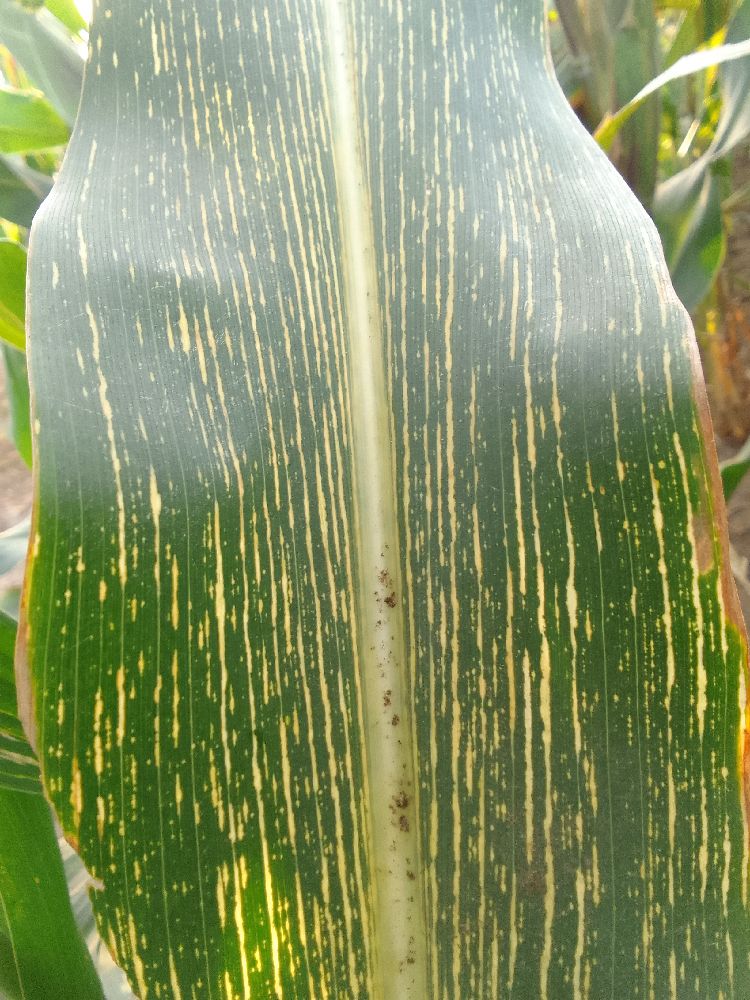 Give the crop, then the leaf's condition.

maize, maize streak virus
